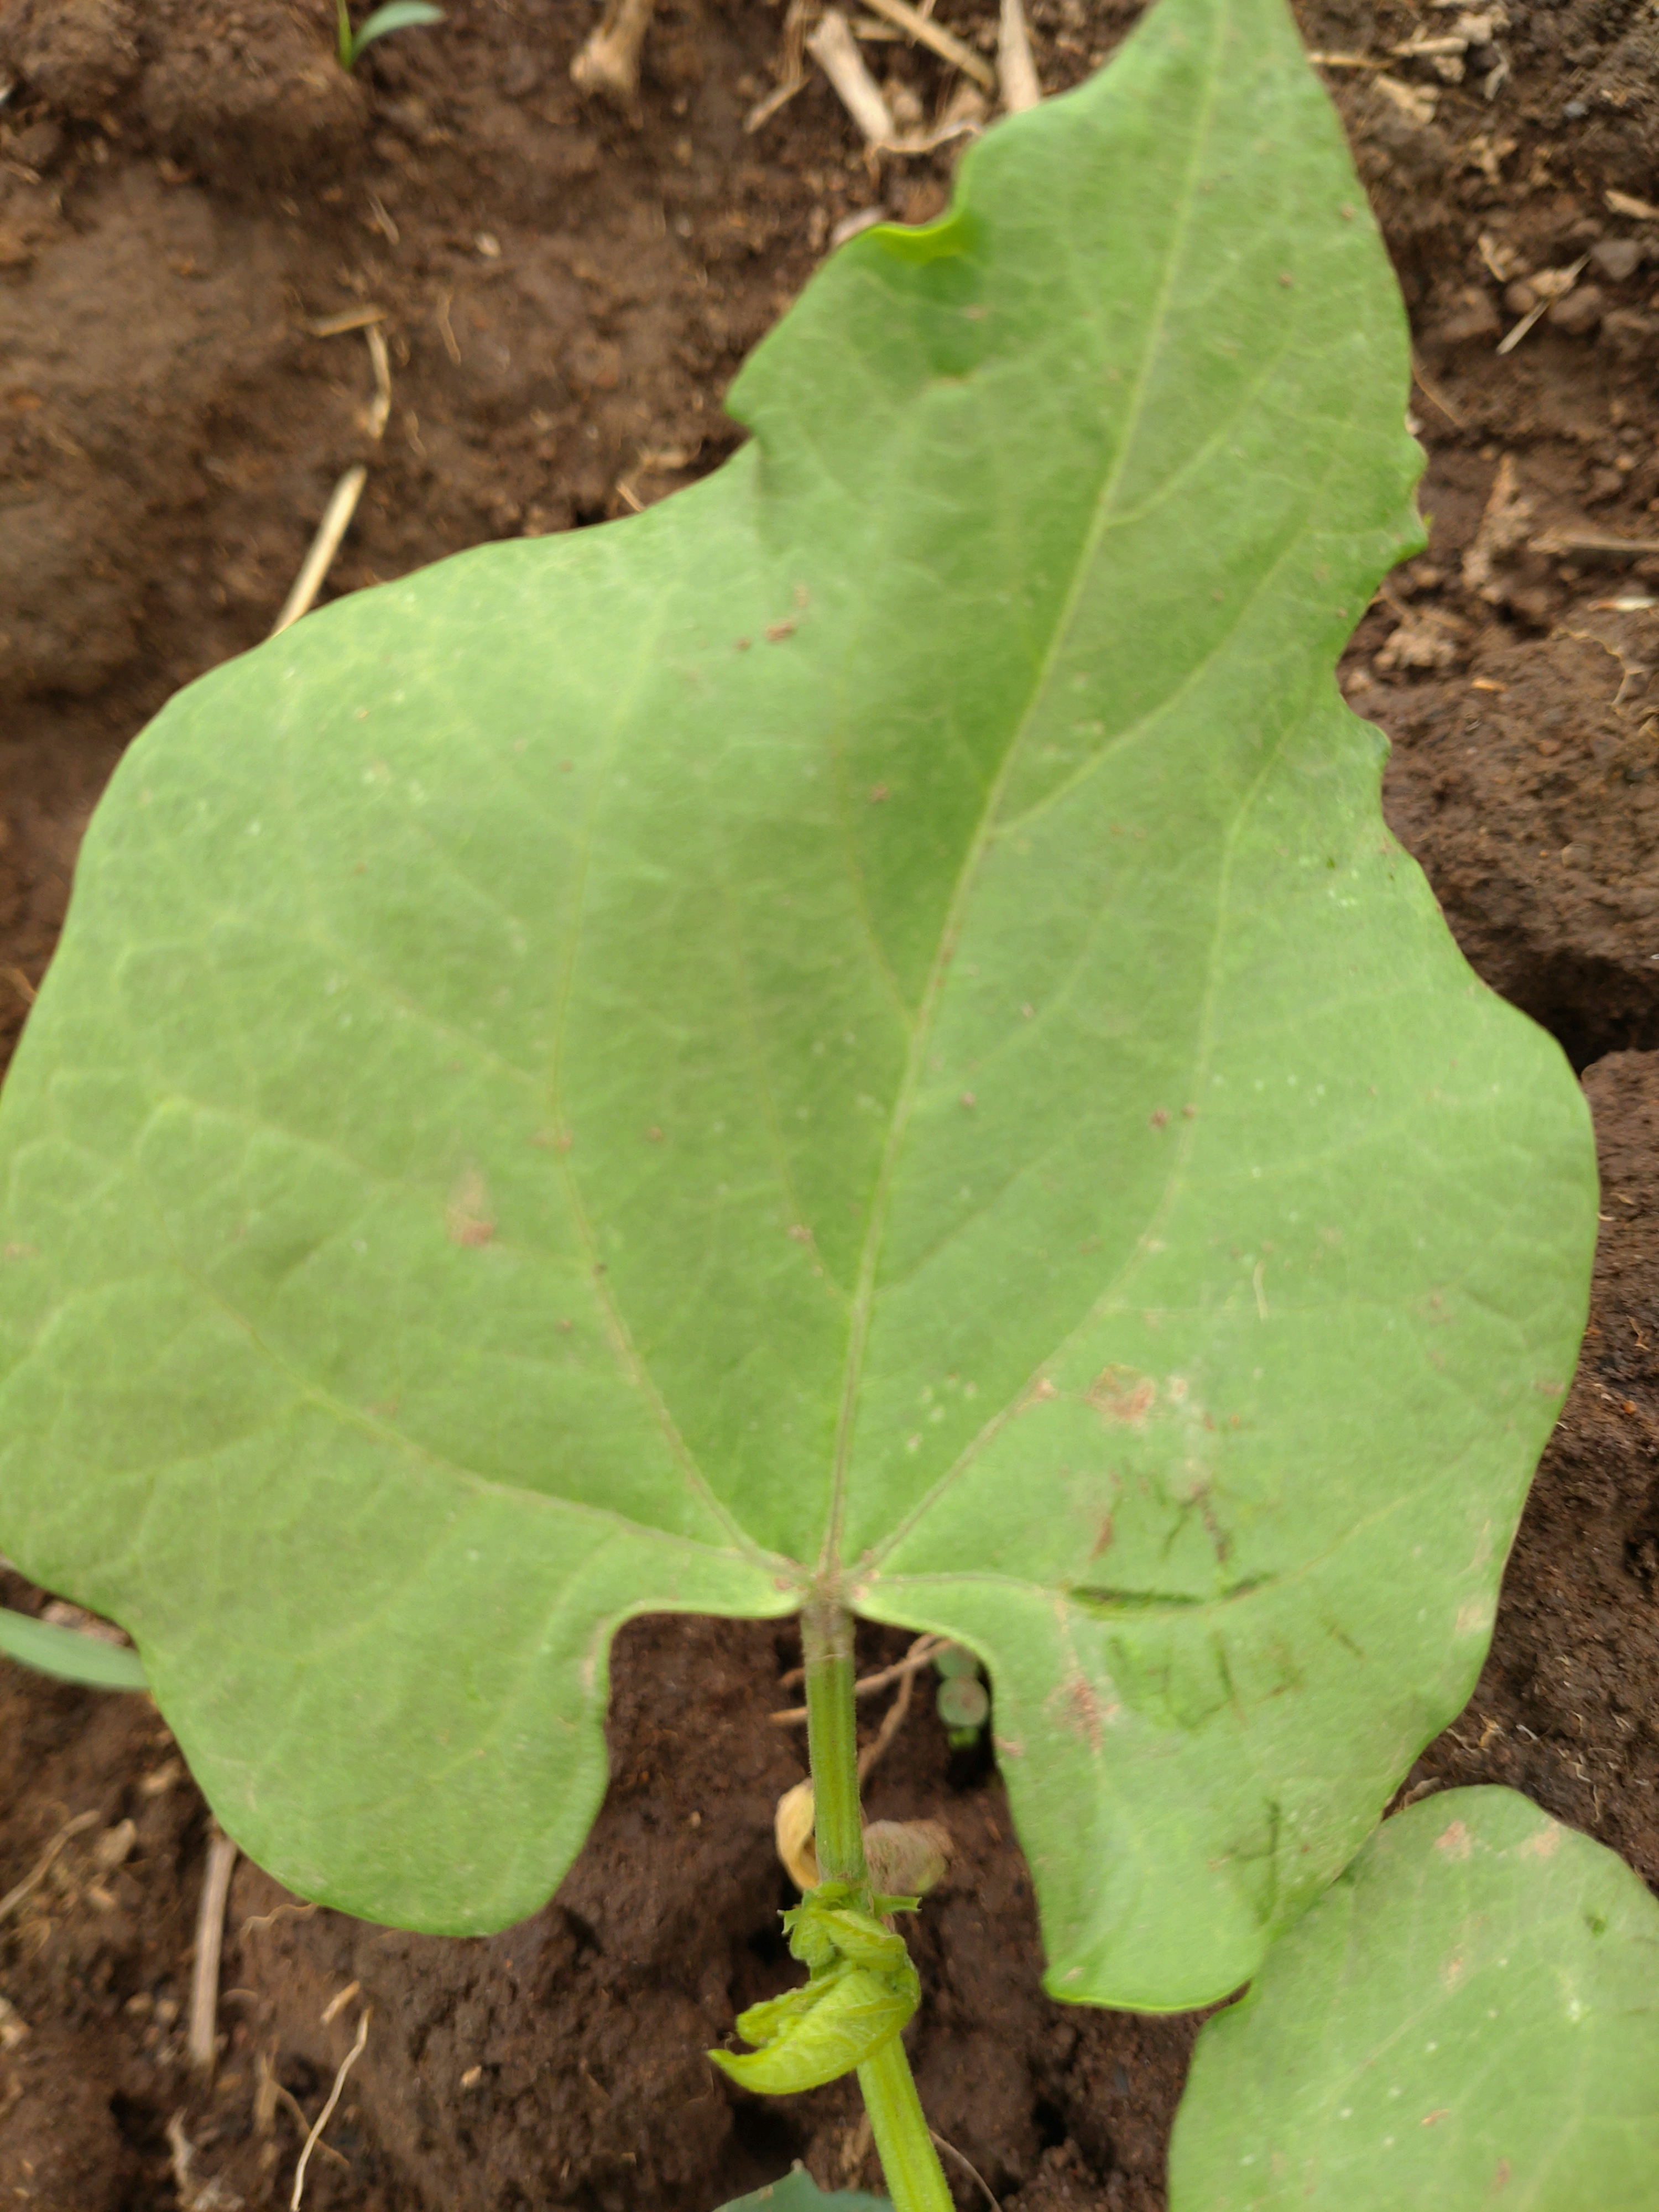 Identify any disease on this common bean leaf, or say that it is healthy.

healthy
